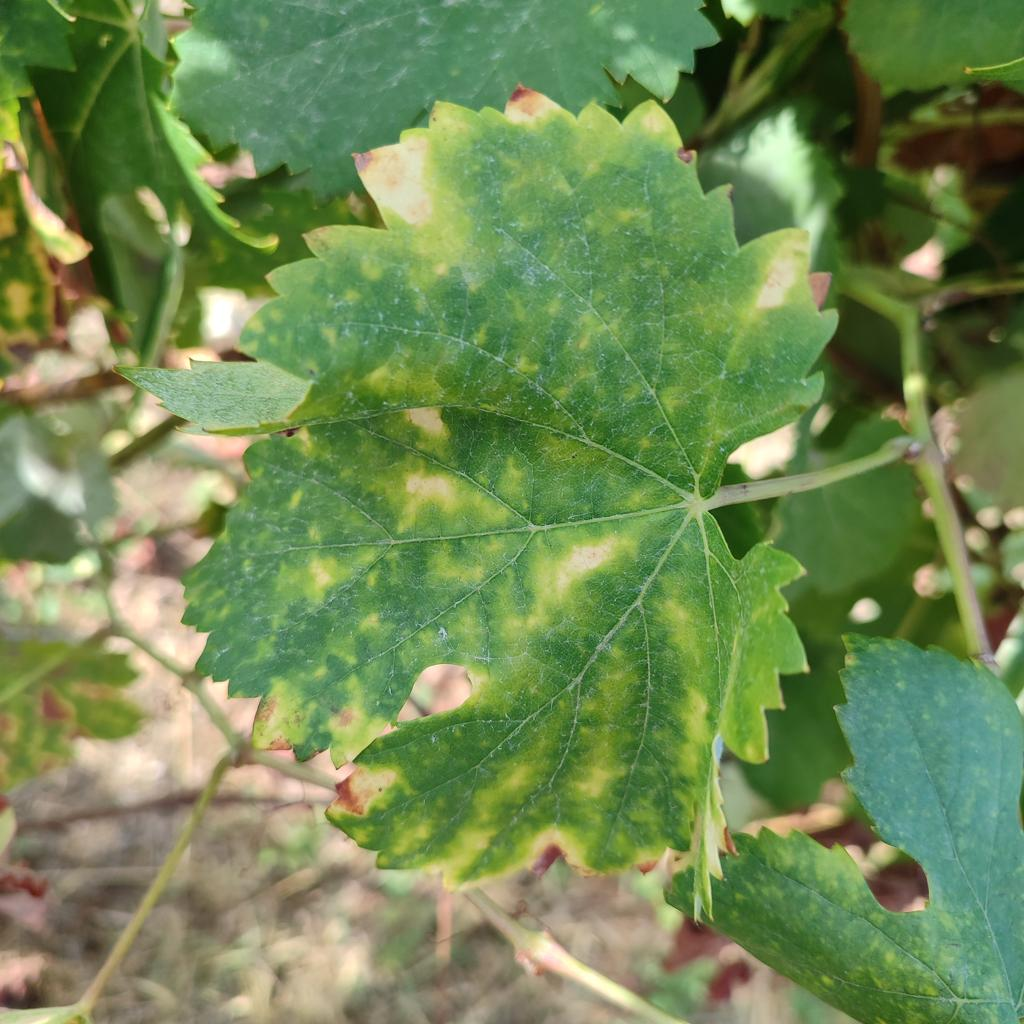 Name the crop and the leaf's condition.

grapevine, esca complex
